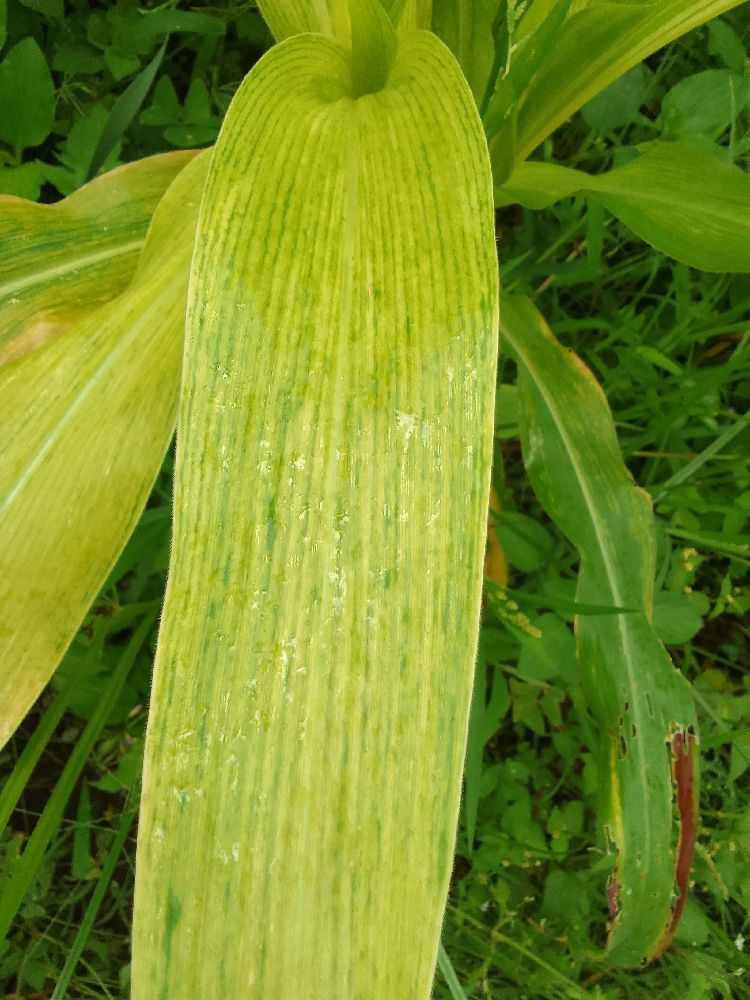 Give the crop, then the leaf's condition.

maize, maize lethal necrosis
